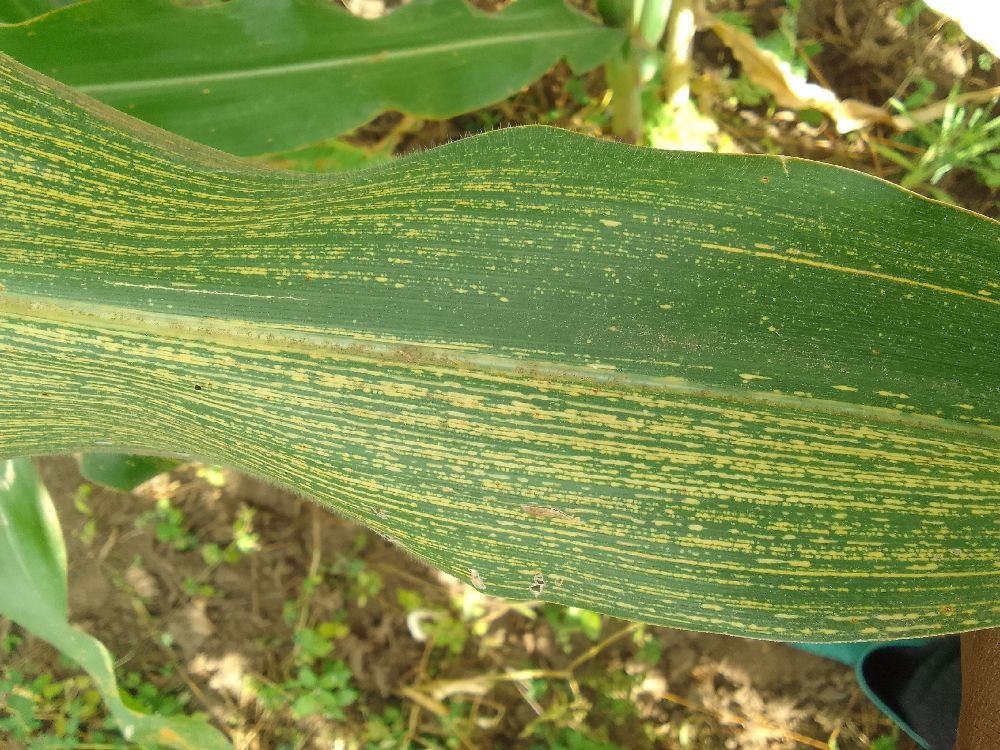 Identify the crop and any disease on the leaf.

maize, maize streak virus
